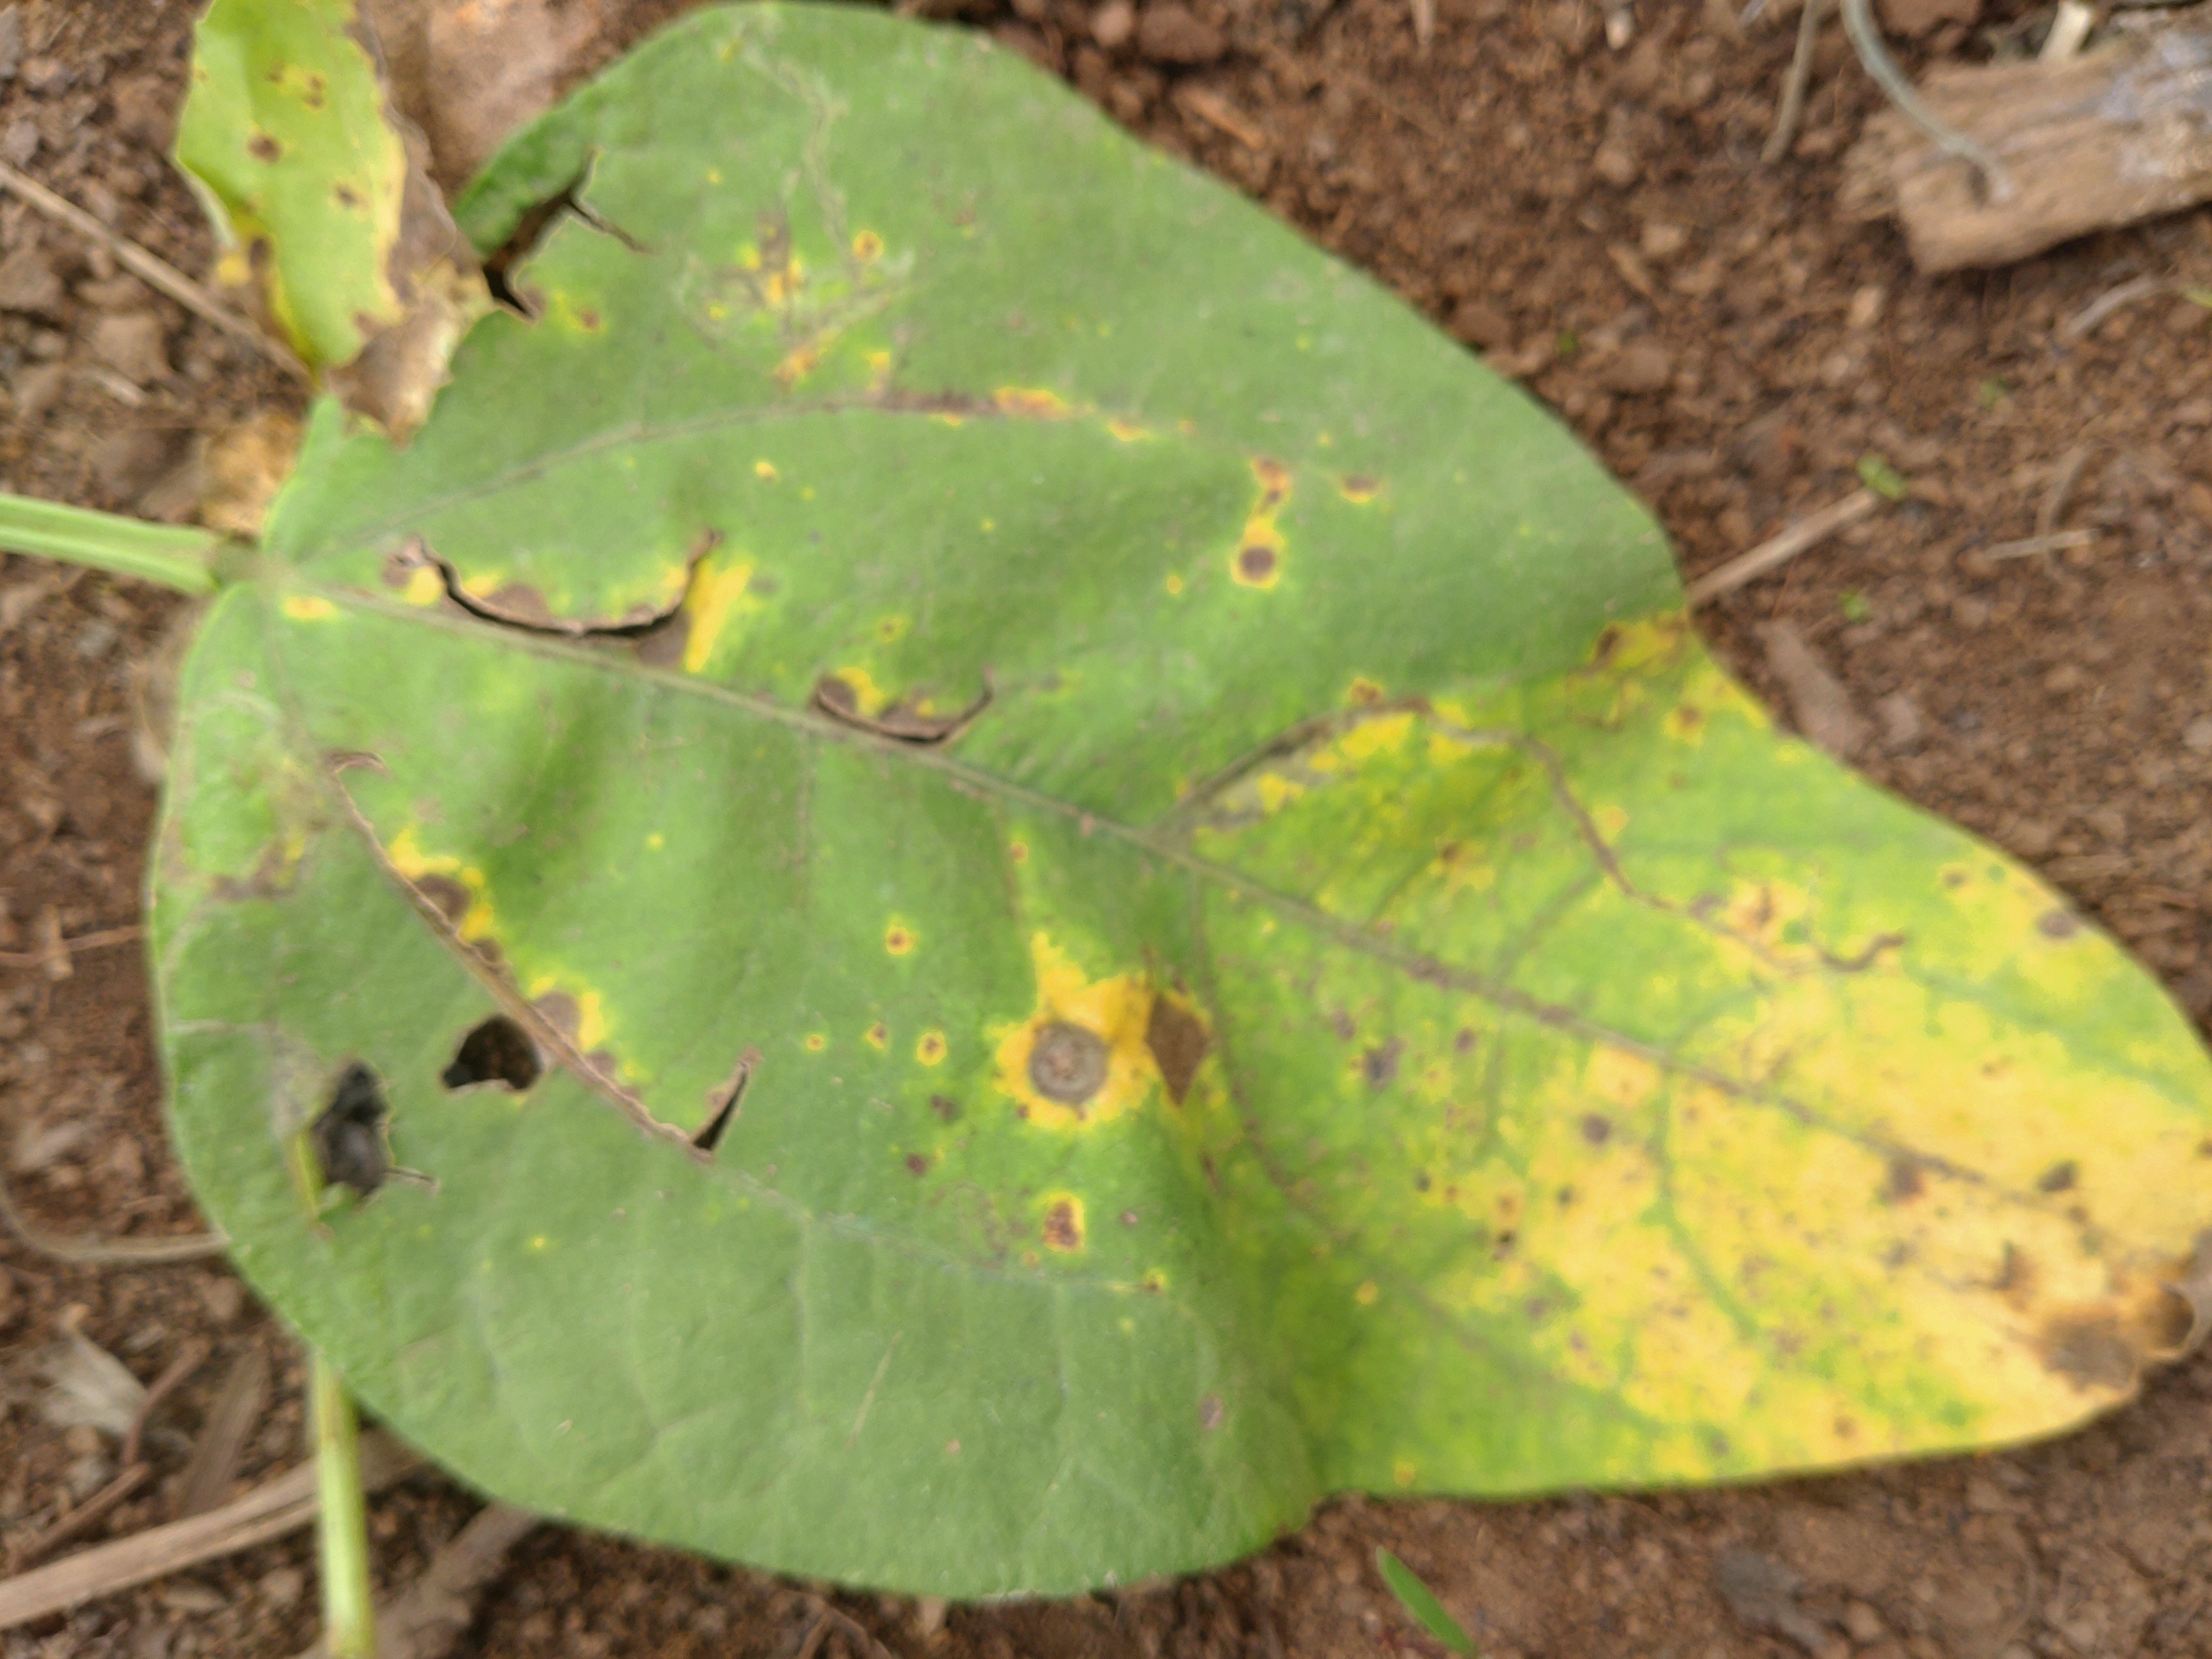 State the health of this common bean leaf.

rust
